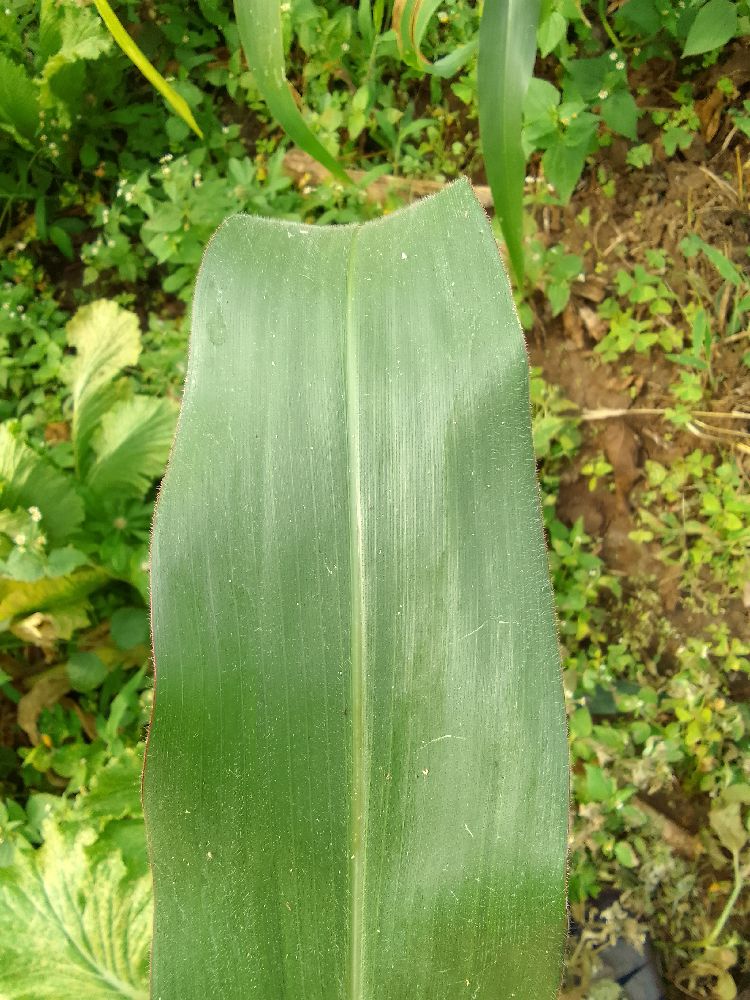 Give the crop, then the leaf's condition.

maize, healthy
